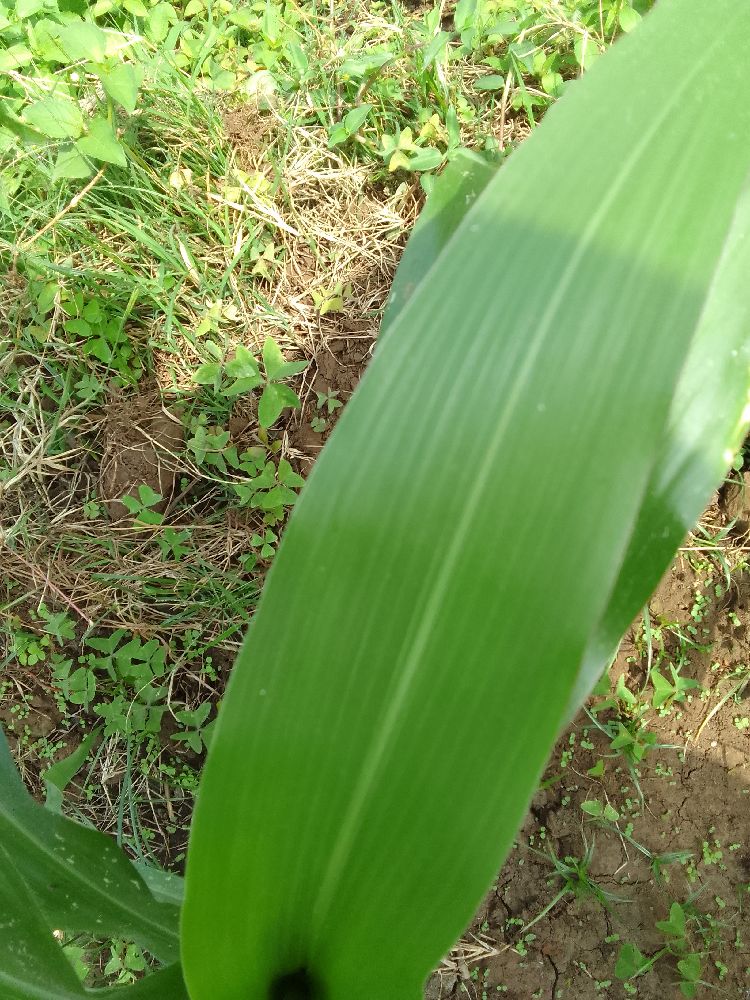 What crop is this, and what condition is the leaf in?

maize, healthy
